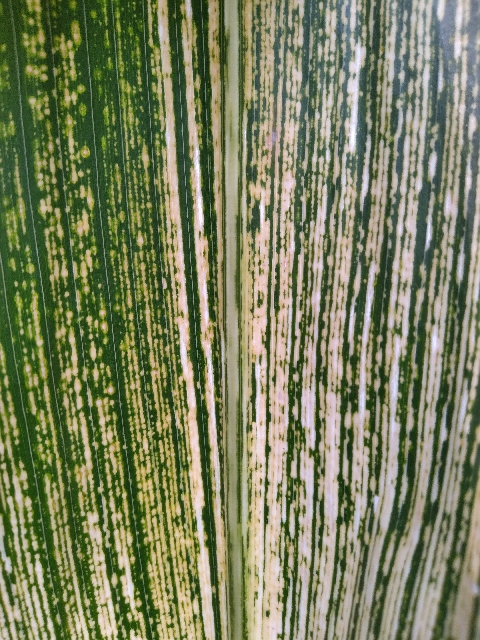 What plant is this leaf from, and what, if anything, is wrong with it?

maize, maize streak virus
